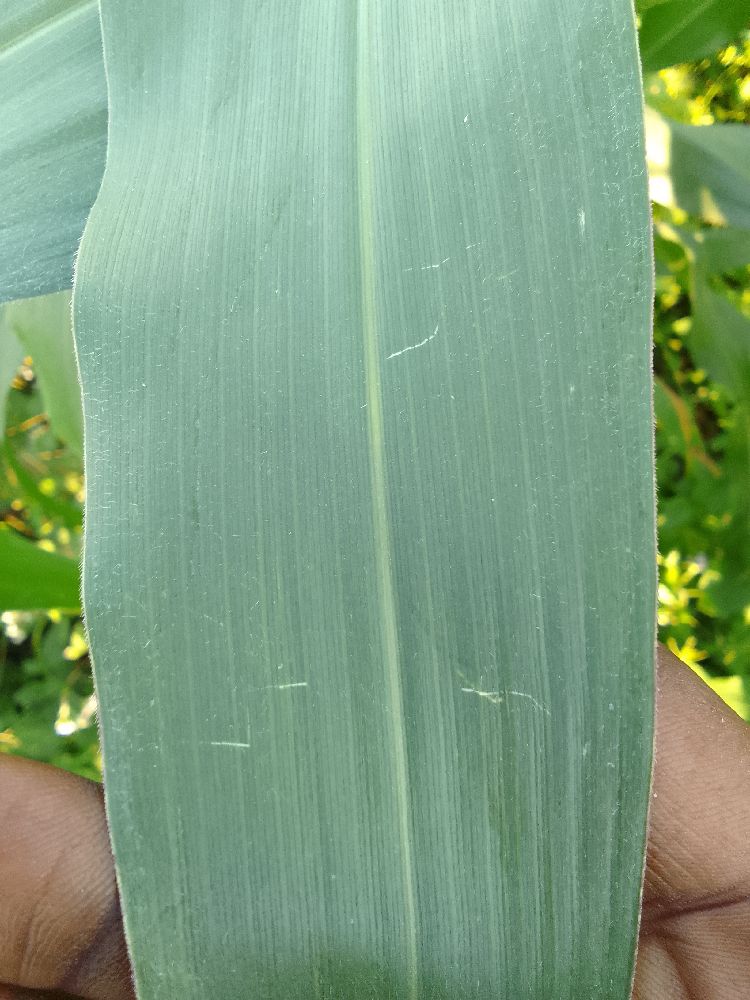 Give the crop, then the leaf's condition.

maize, healthy
